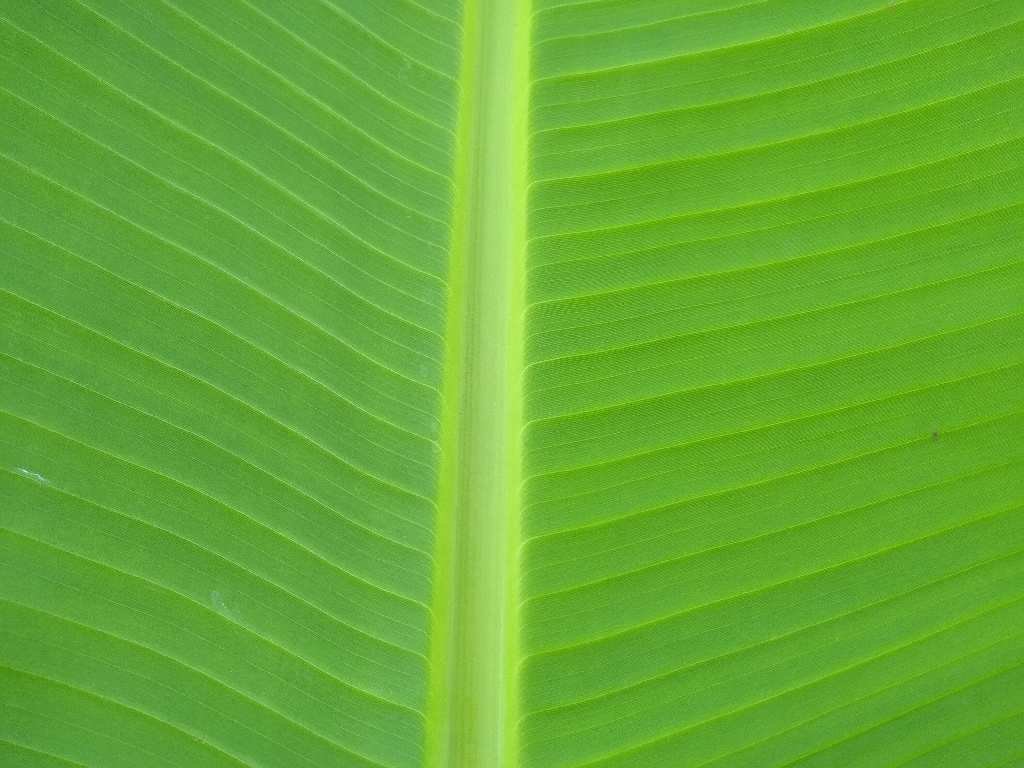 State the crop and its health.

banana, healthy
